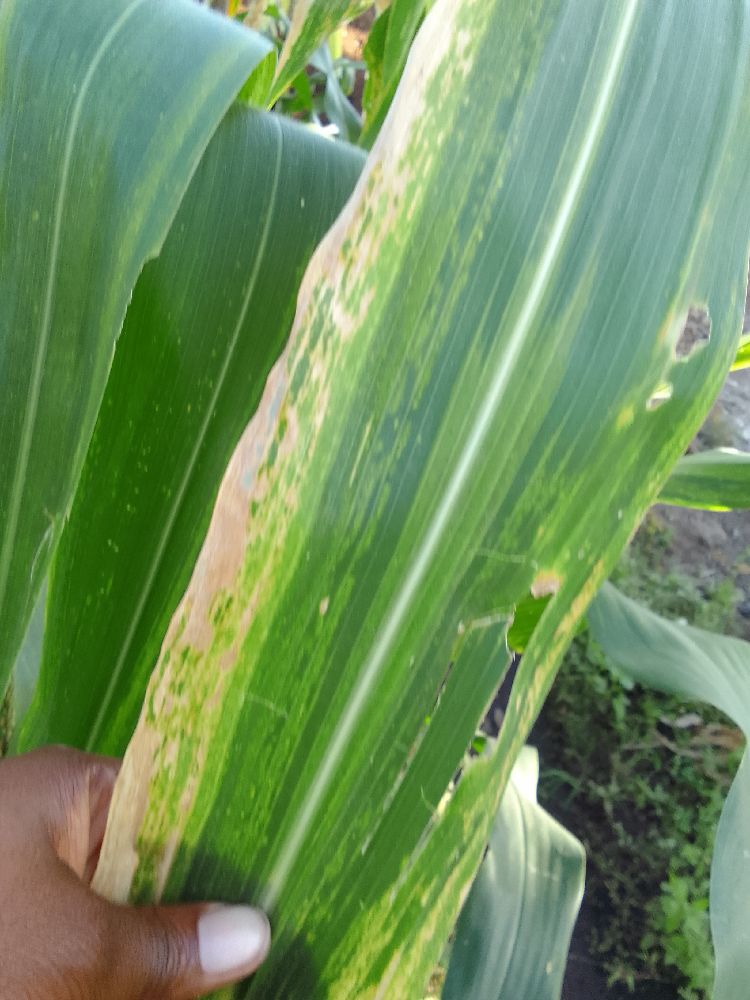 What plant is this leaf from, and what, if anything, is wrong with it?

maize, maize lethal necrosis
